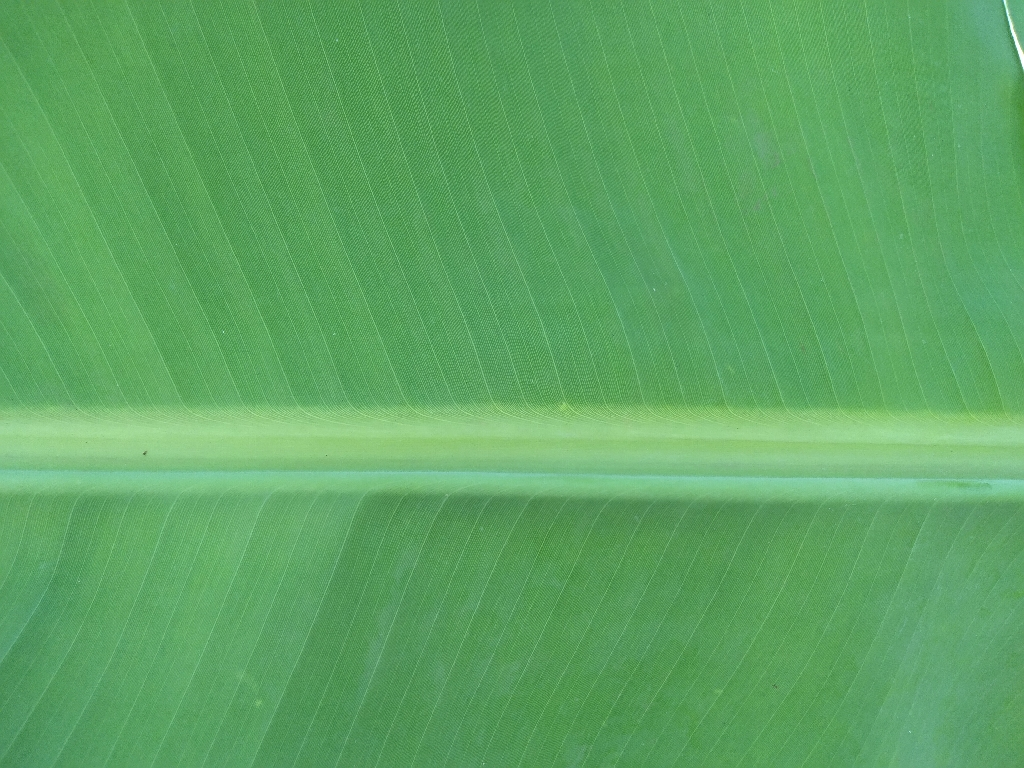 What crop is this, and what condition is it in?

banana, healthy
